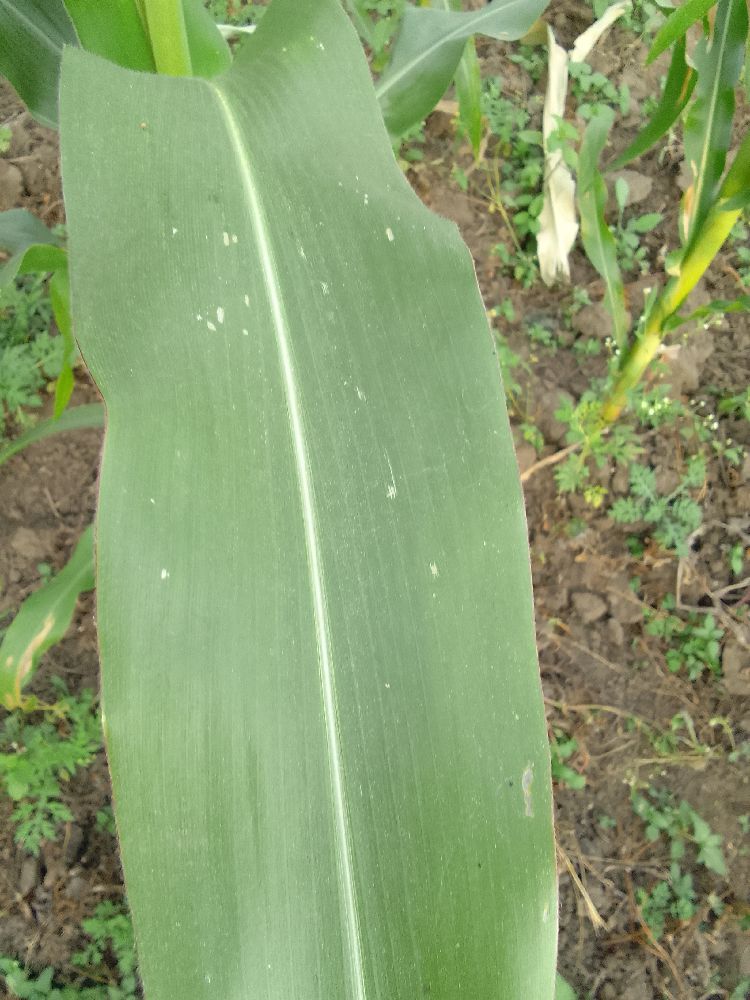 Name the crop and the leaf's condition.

maize, healthy
